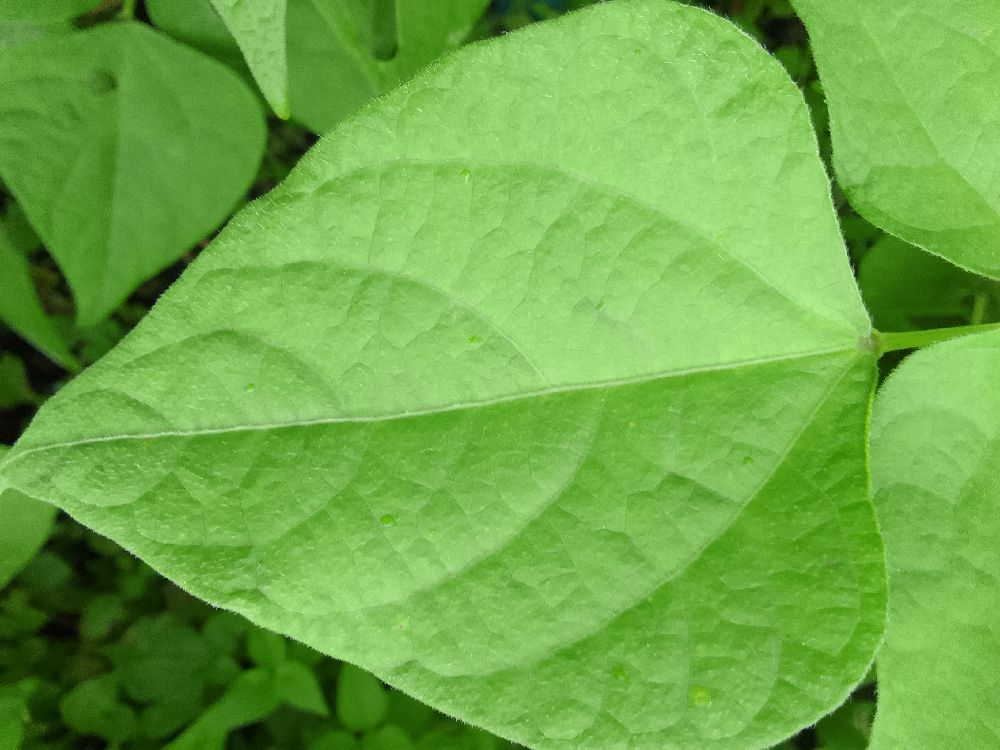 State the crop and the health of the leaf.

common bean, healthy
